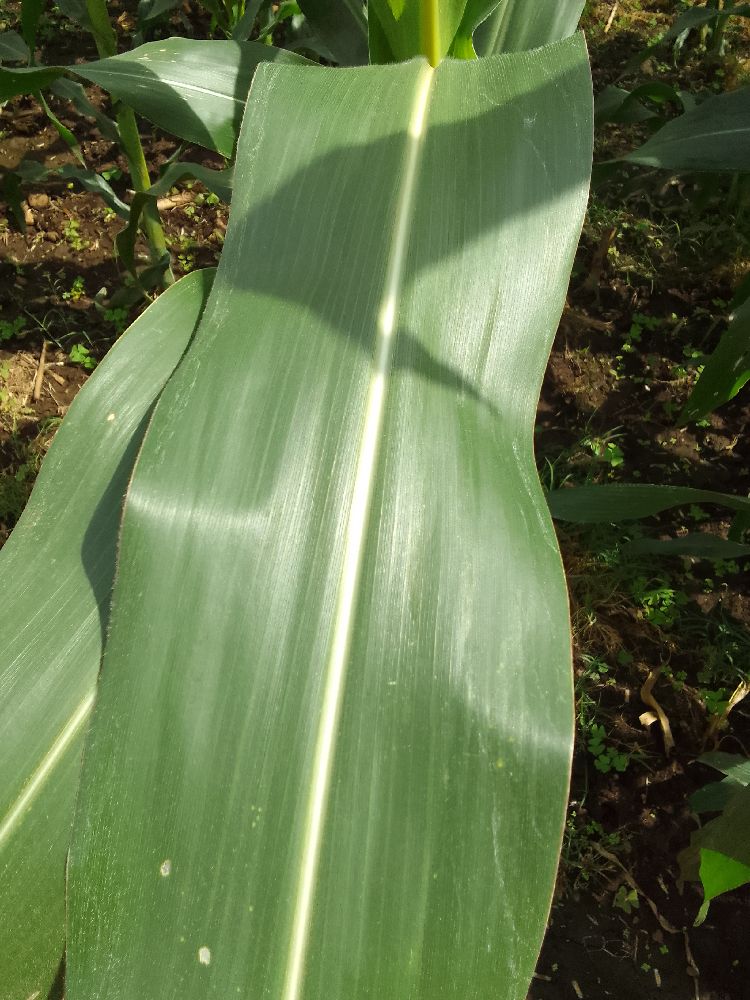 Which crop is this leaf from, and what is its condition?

maize, healthy
